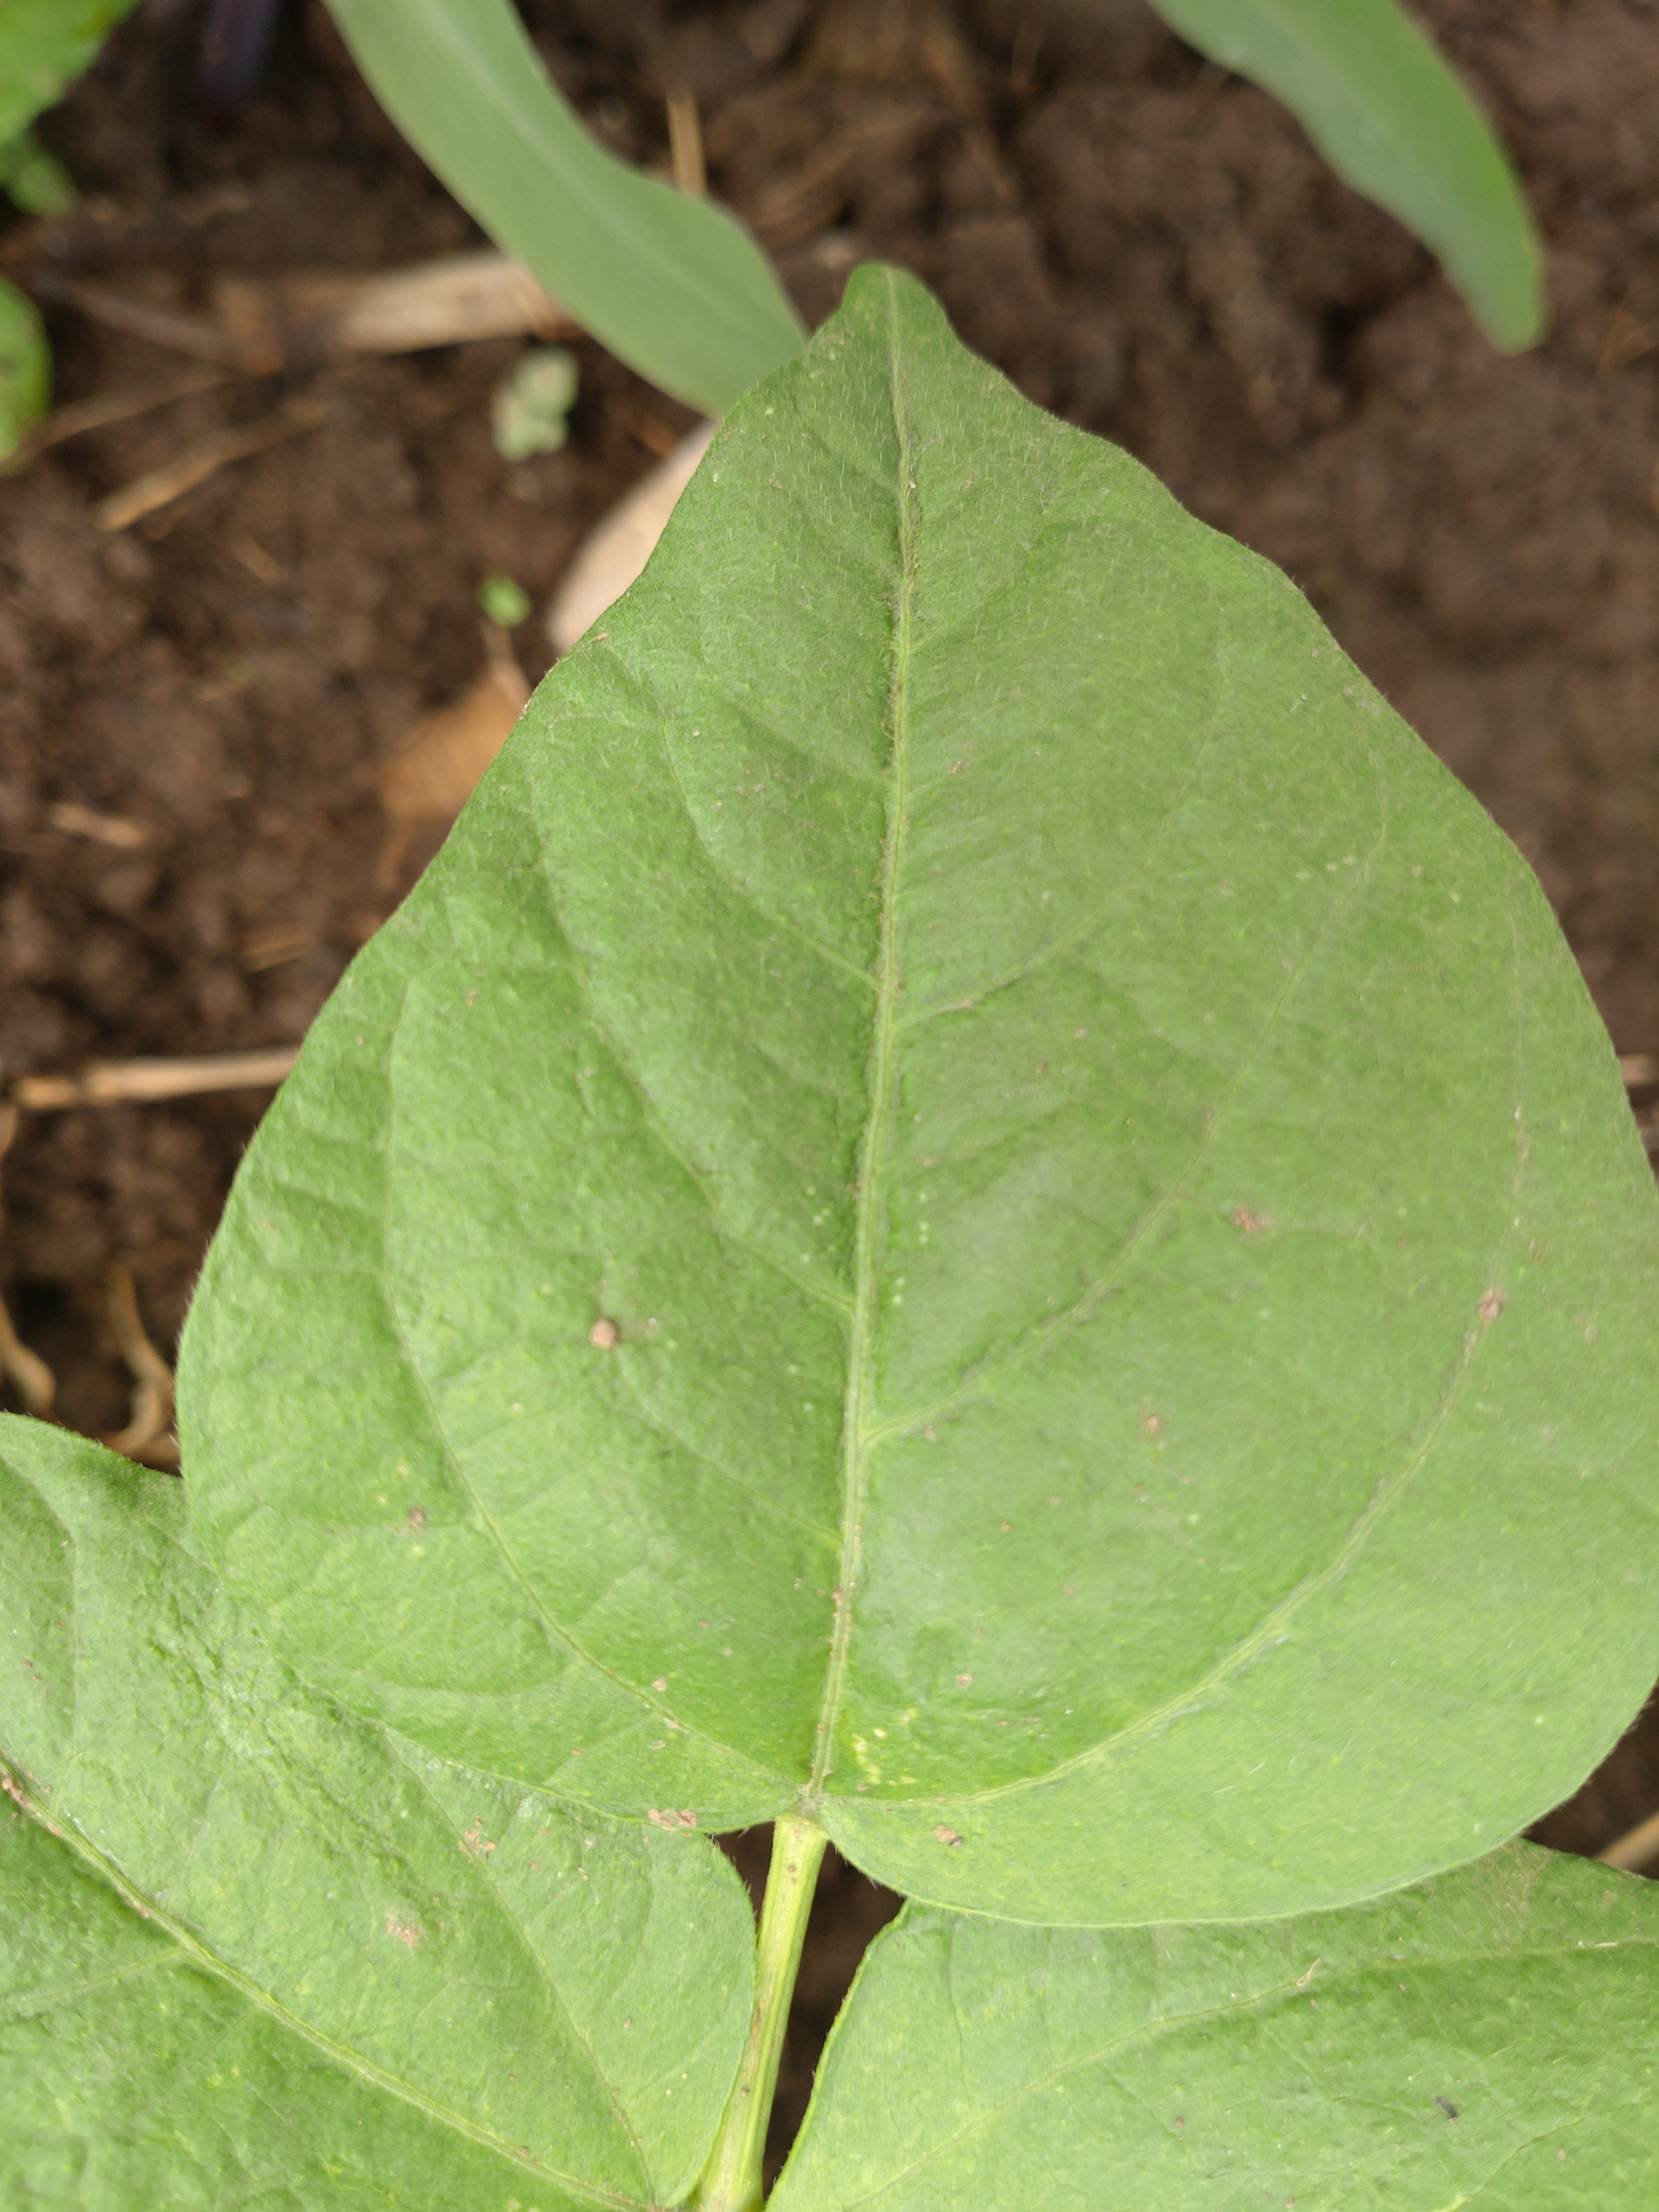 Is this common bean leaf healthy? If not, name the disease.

healthy
